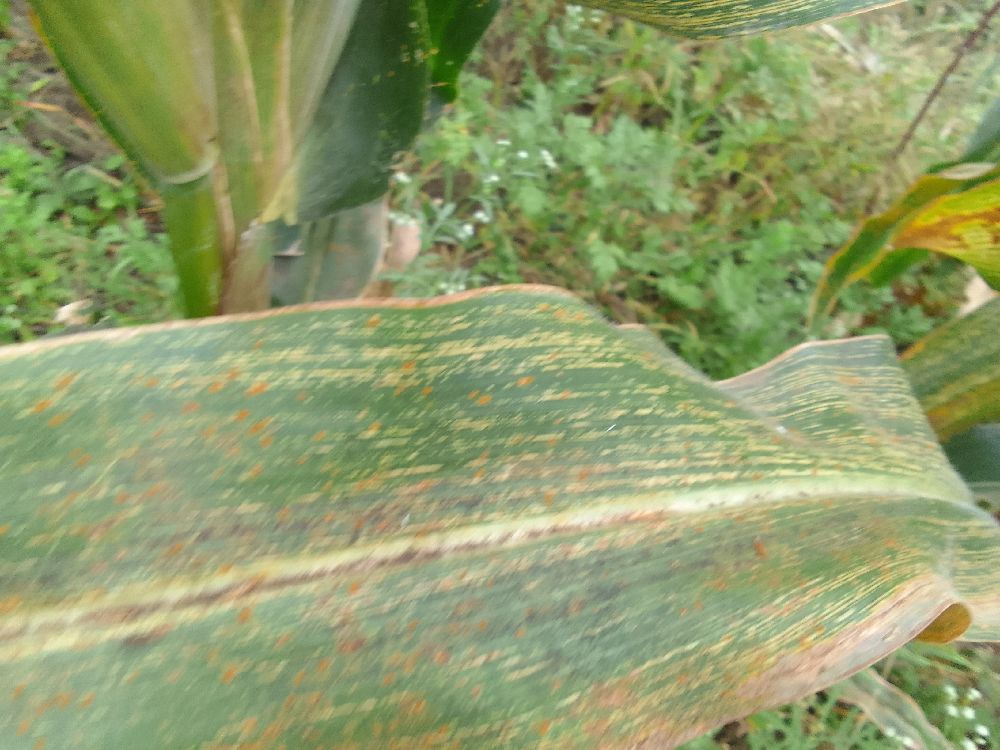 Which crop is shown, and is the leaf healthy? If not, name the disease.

maize, maize streak virus
